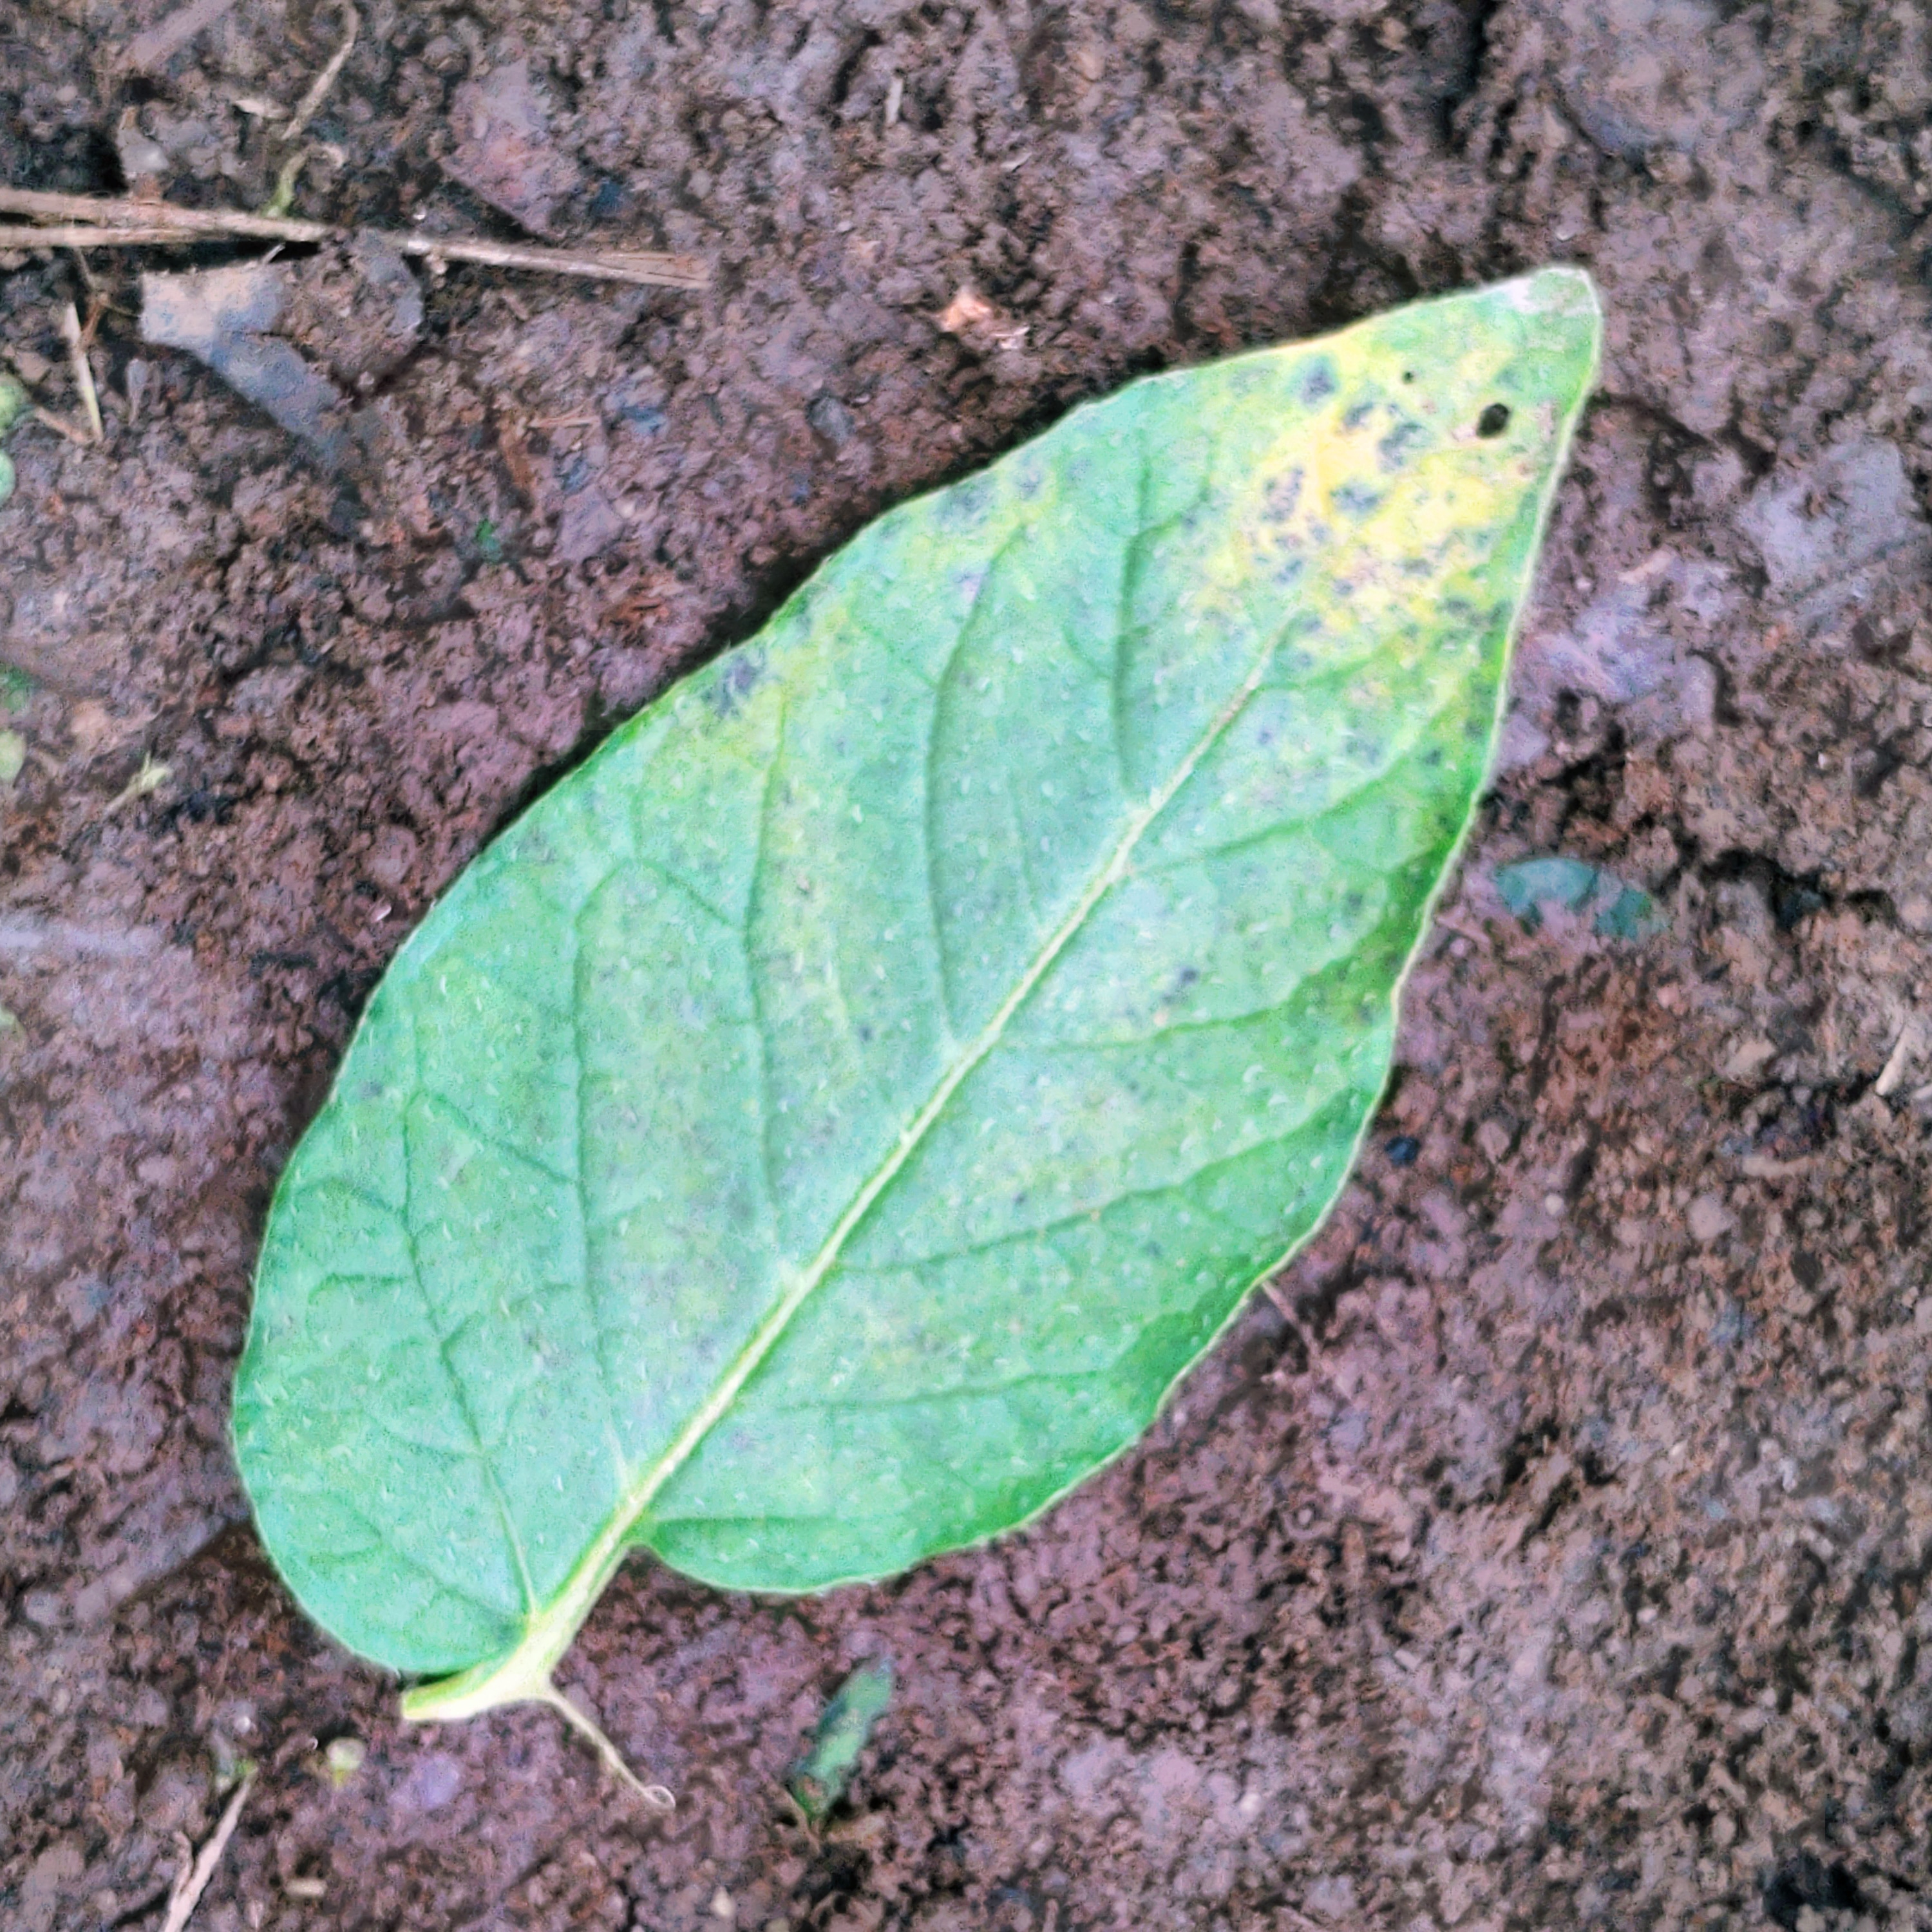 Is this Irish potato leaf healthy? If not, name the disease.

late blight
